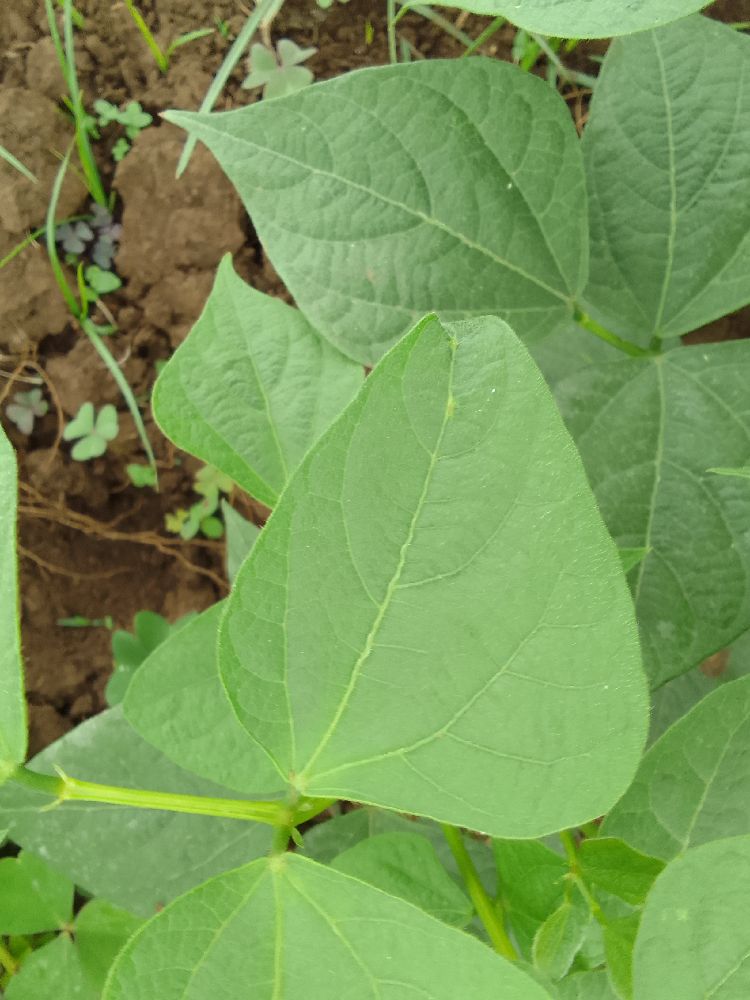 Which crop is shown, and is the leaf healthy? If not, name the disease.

common bean, healthy
